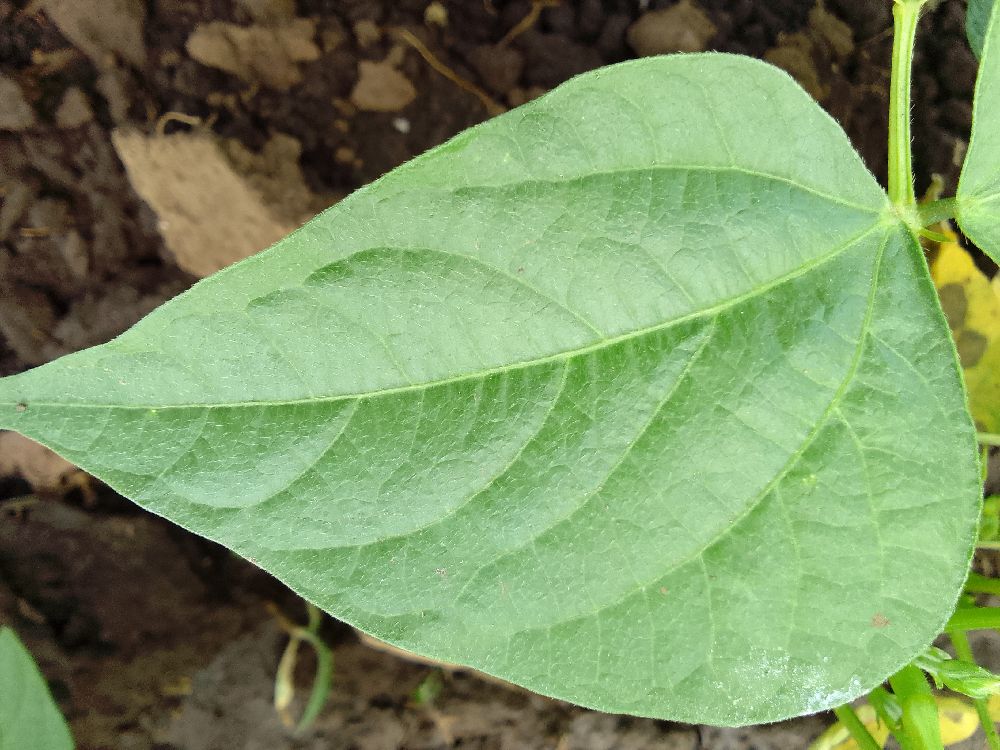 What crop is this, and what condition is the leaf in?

common bean, healthy
